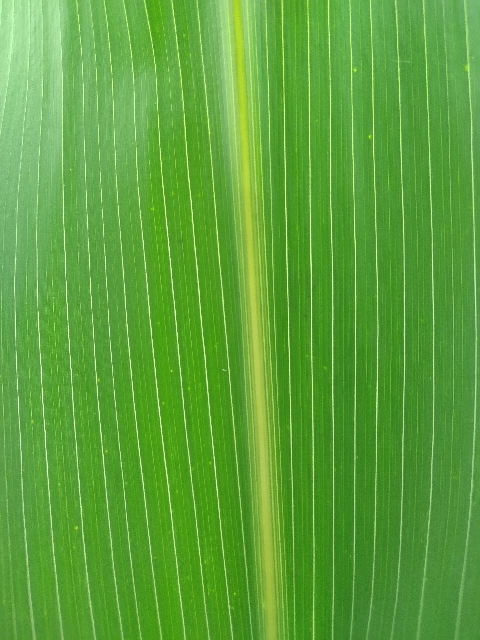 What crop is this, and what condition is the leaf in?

maize, healthy
